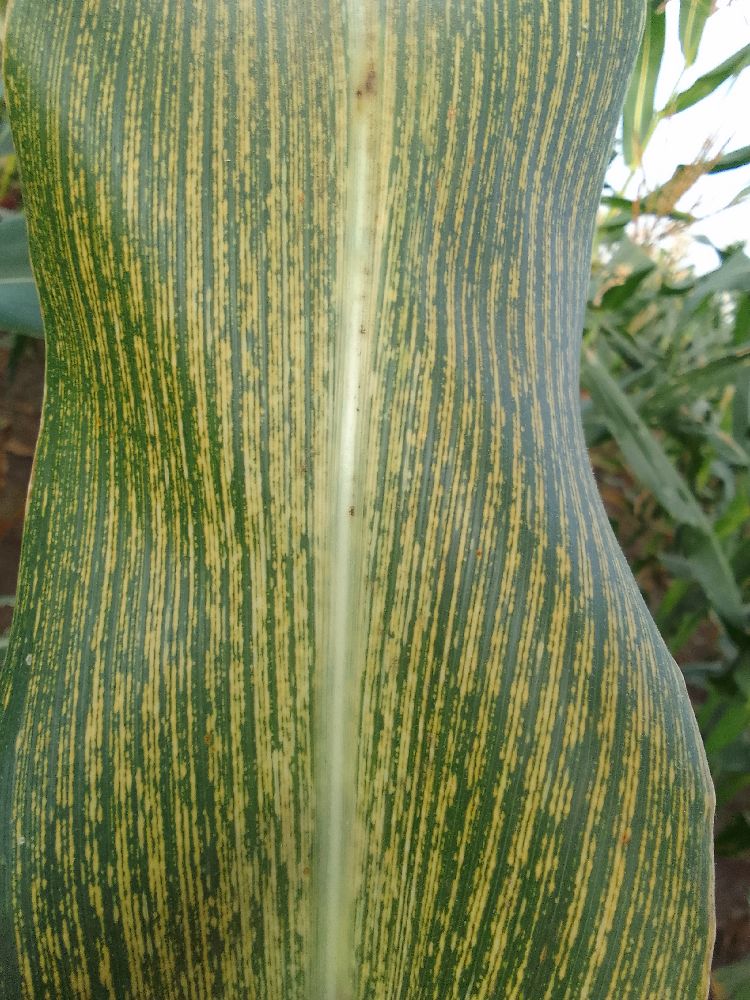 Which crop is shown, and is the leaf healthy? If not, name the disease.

maize, maize streak virus
